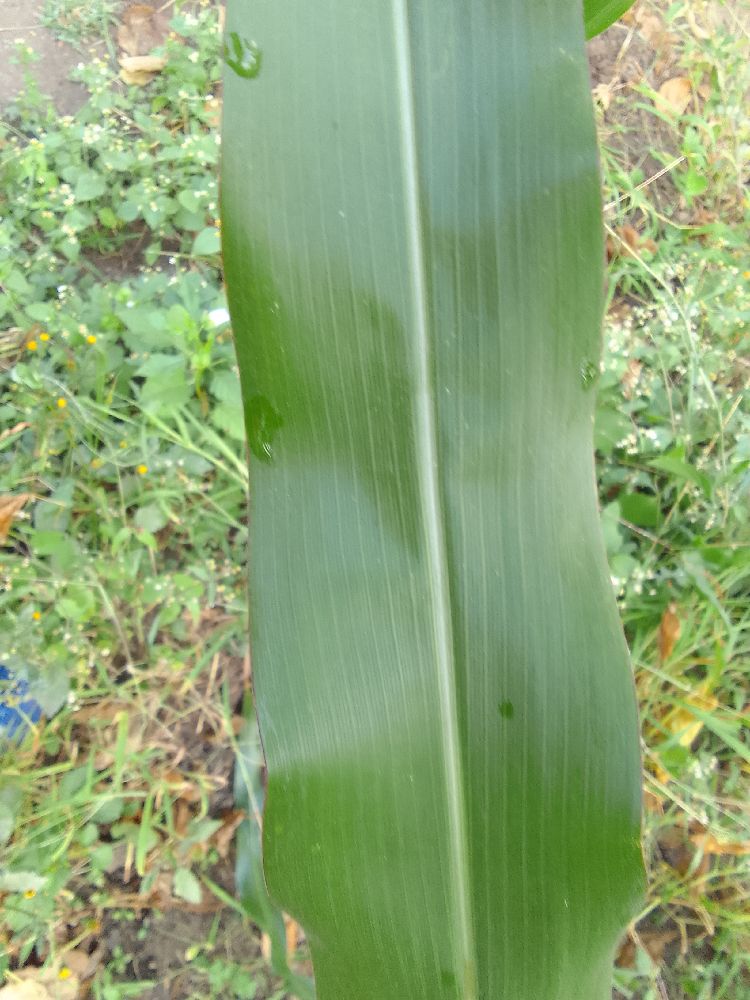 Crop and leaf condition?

maize, healthy
